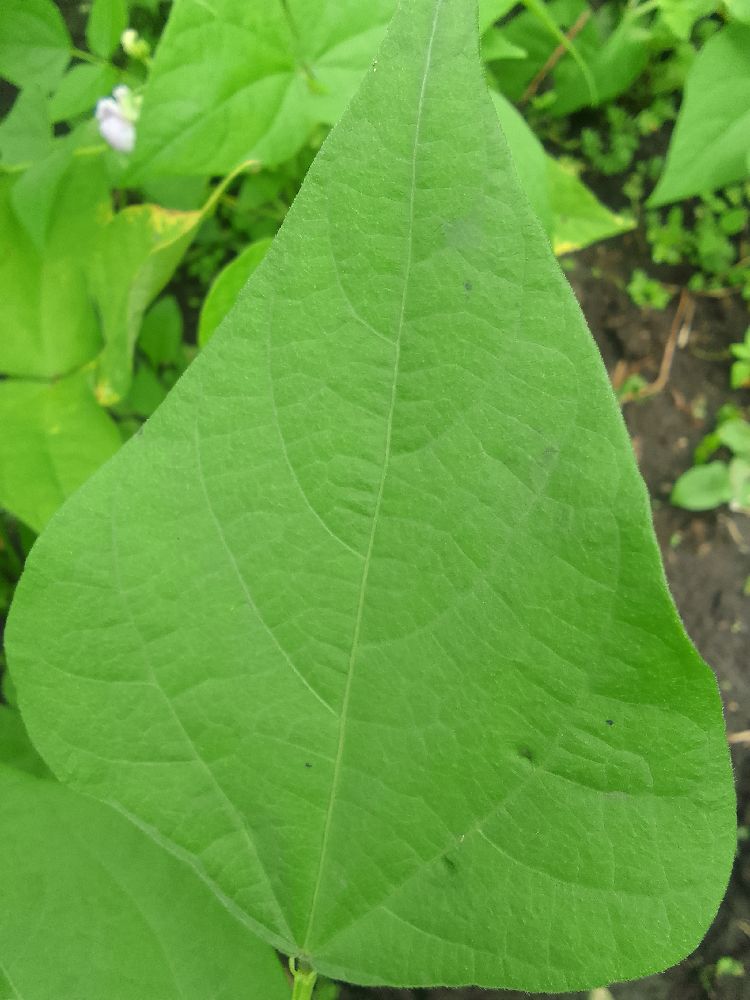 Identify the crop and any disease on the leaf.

common bean, healthy
